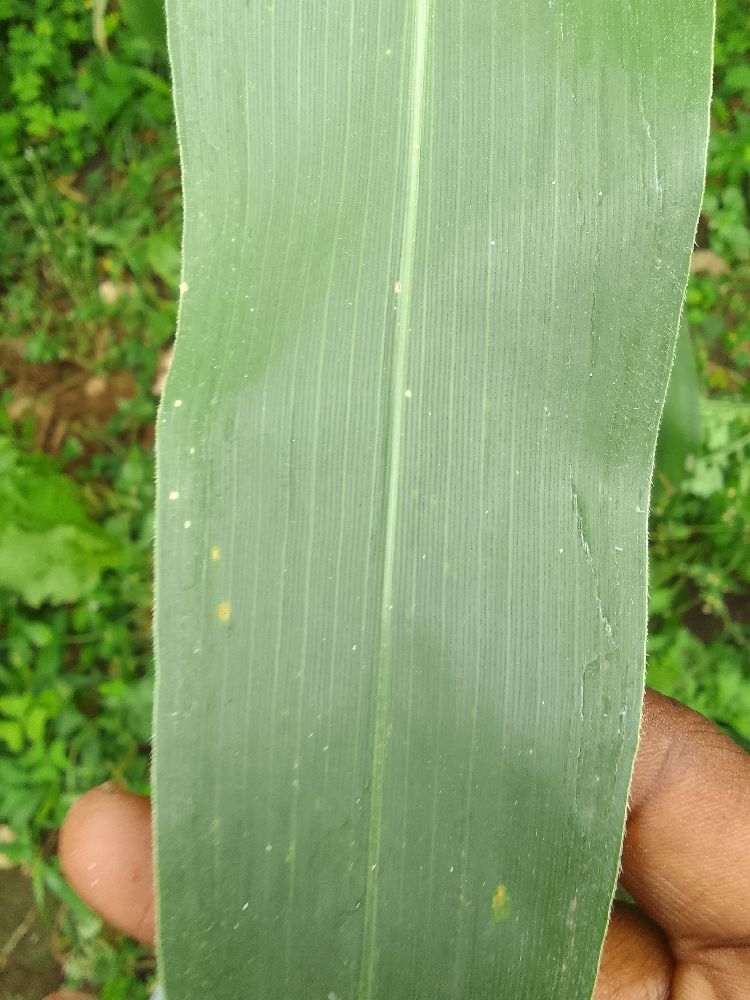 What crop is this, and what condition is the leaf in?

maize, healthy
